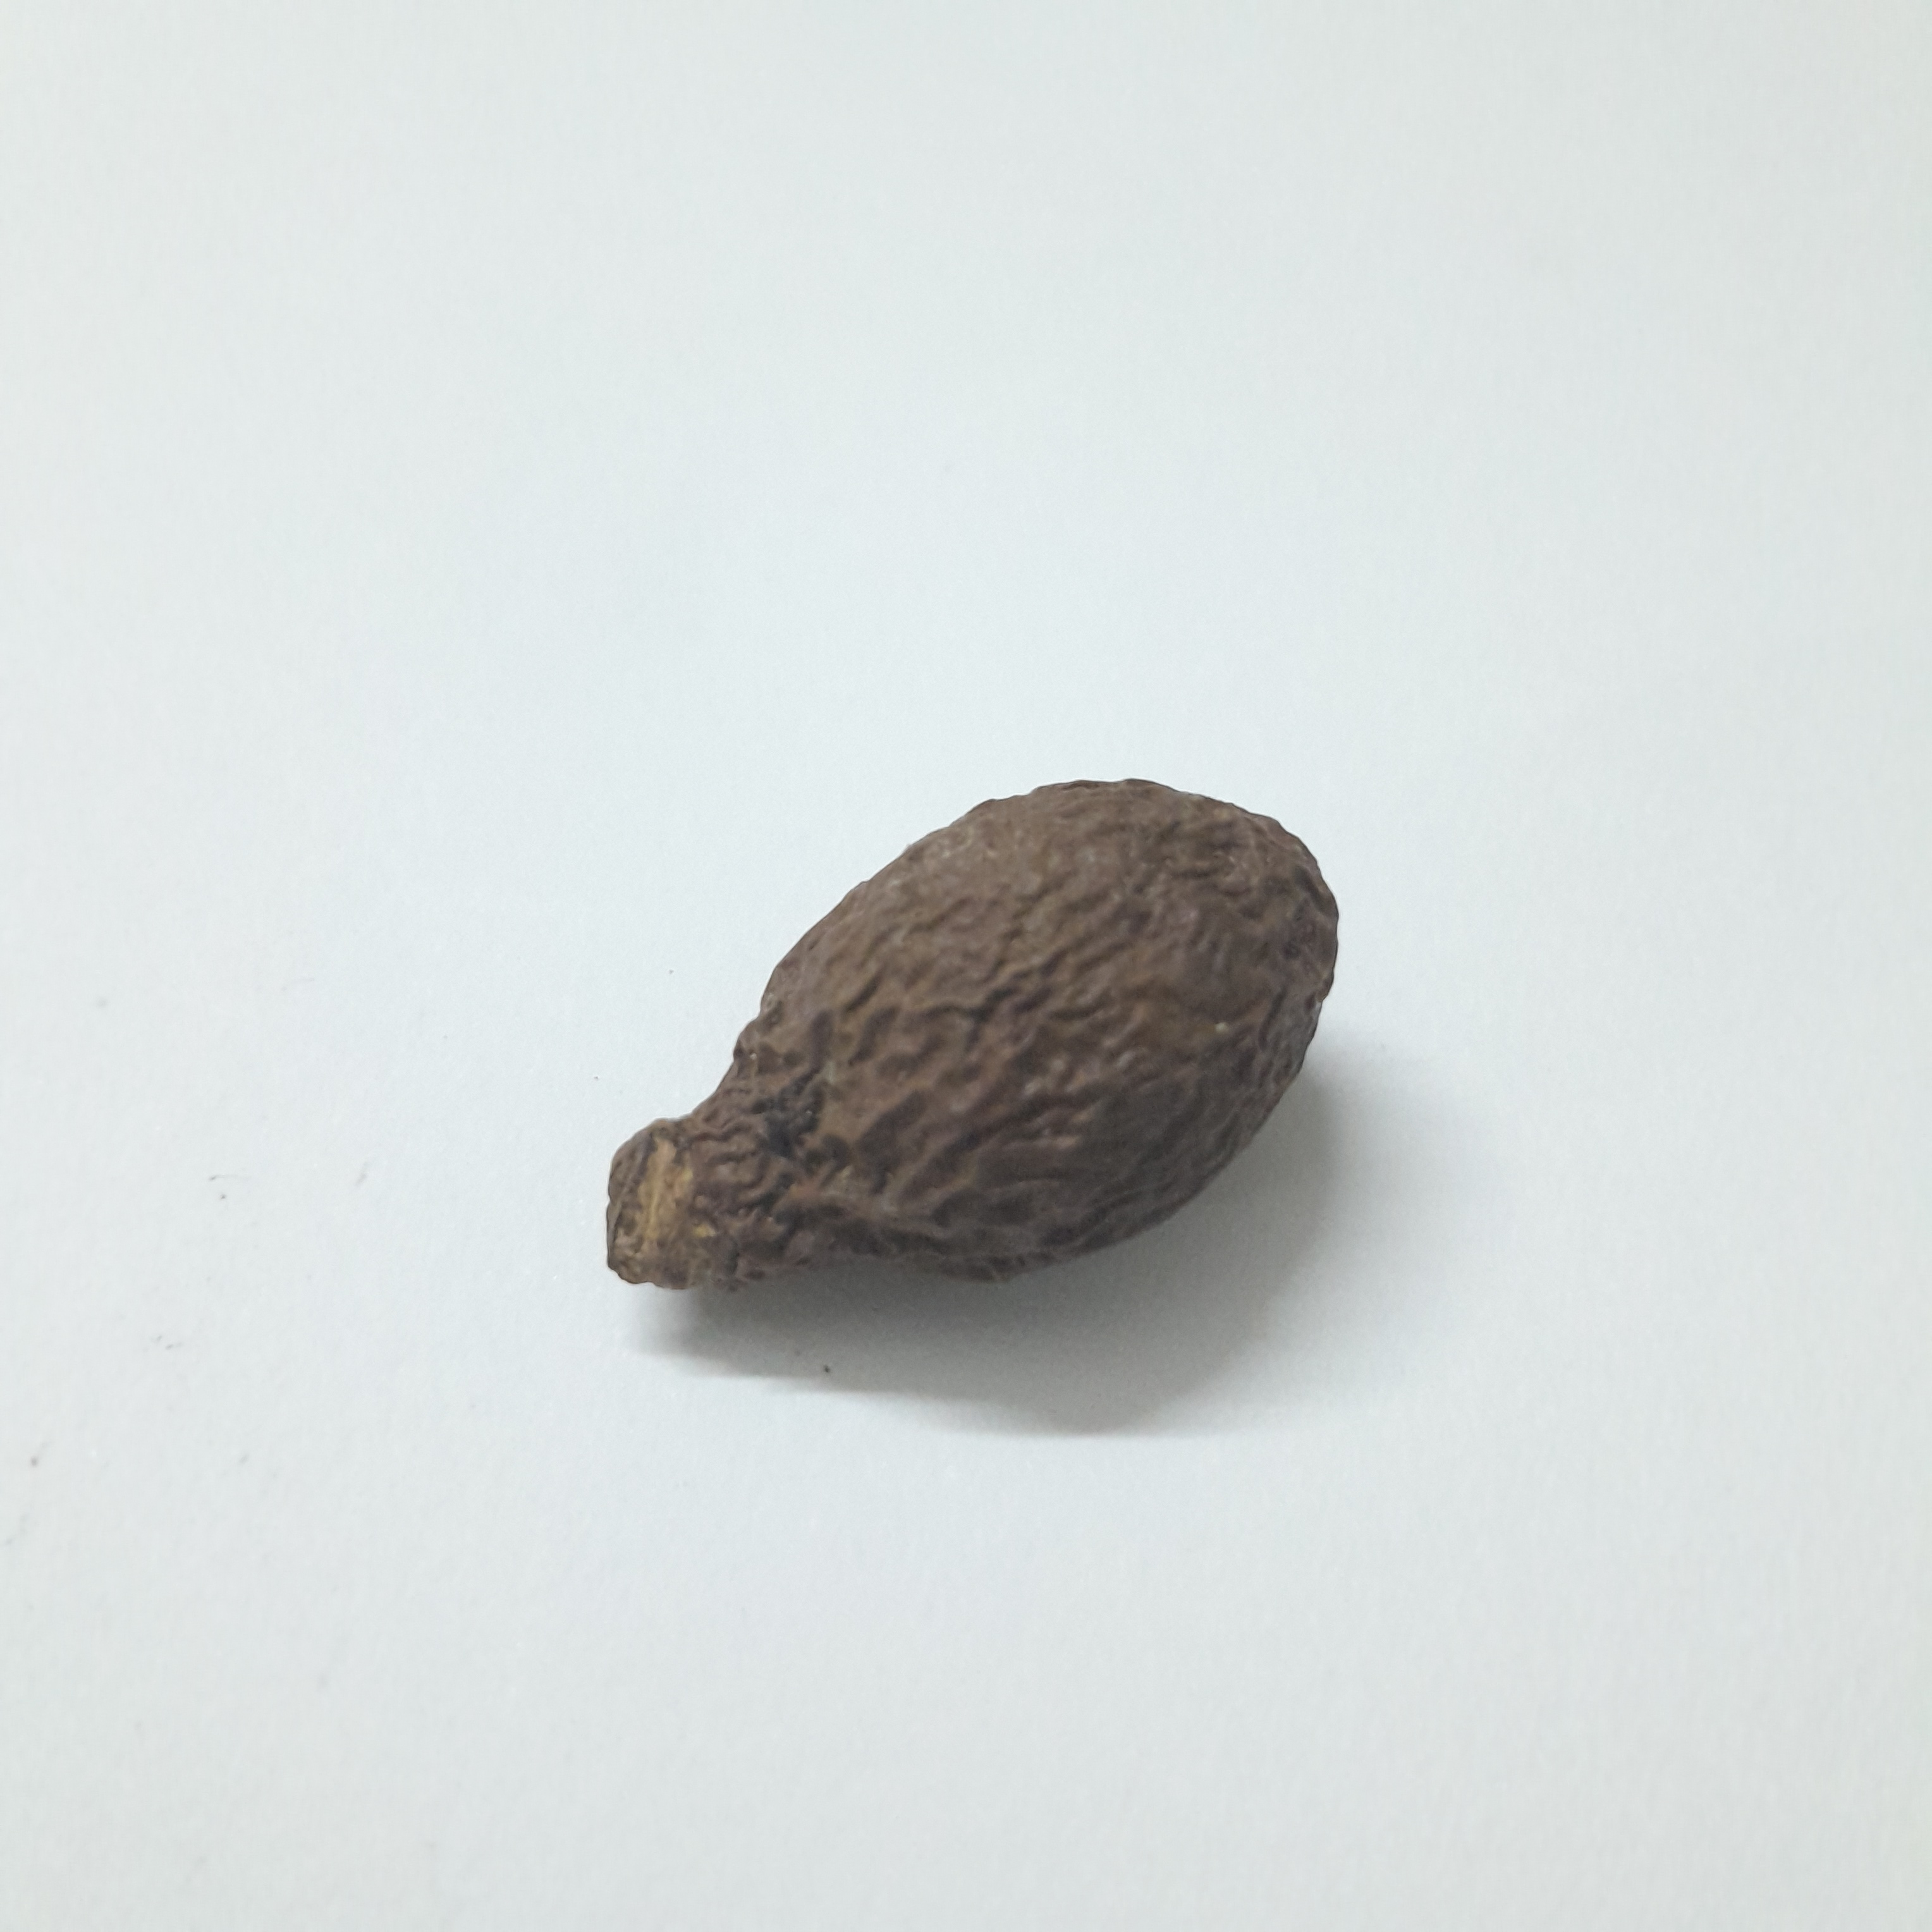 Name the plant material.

niranjanphal
